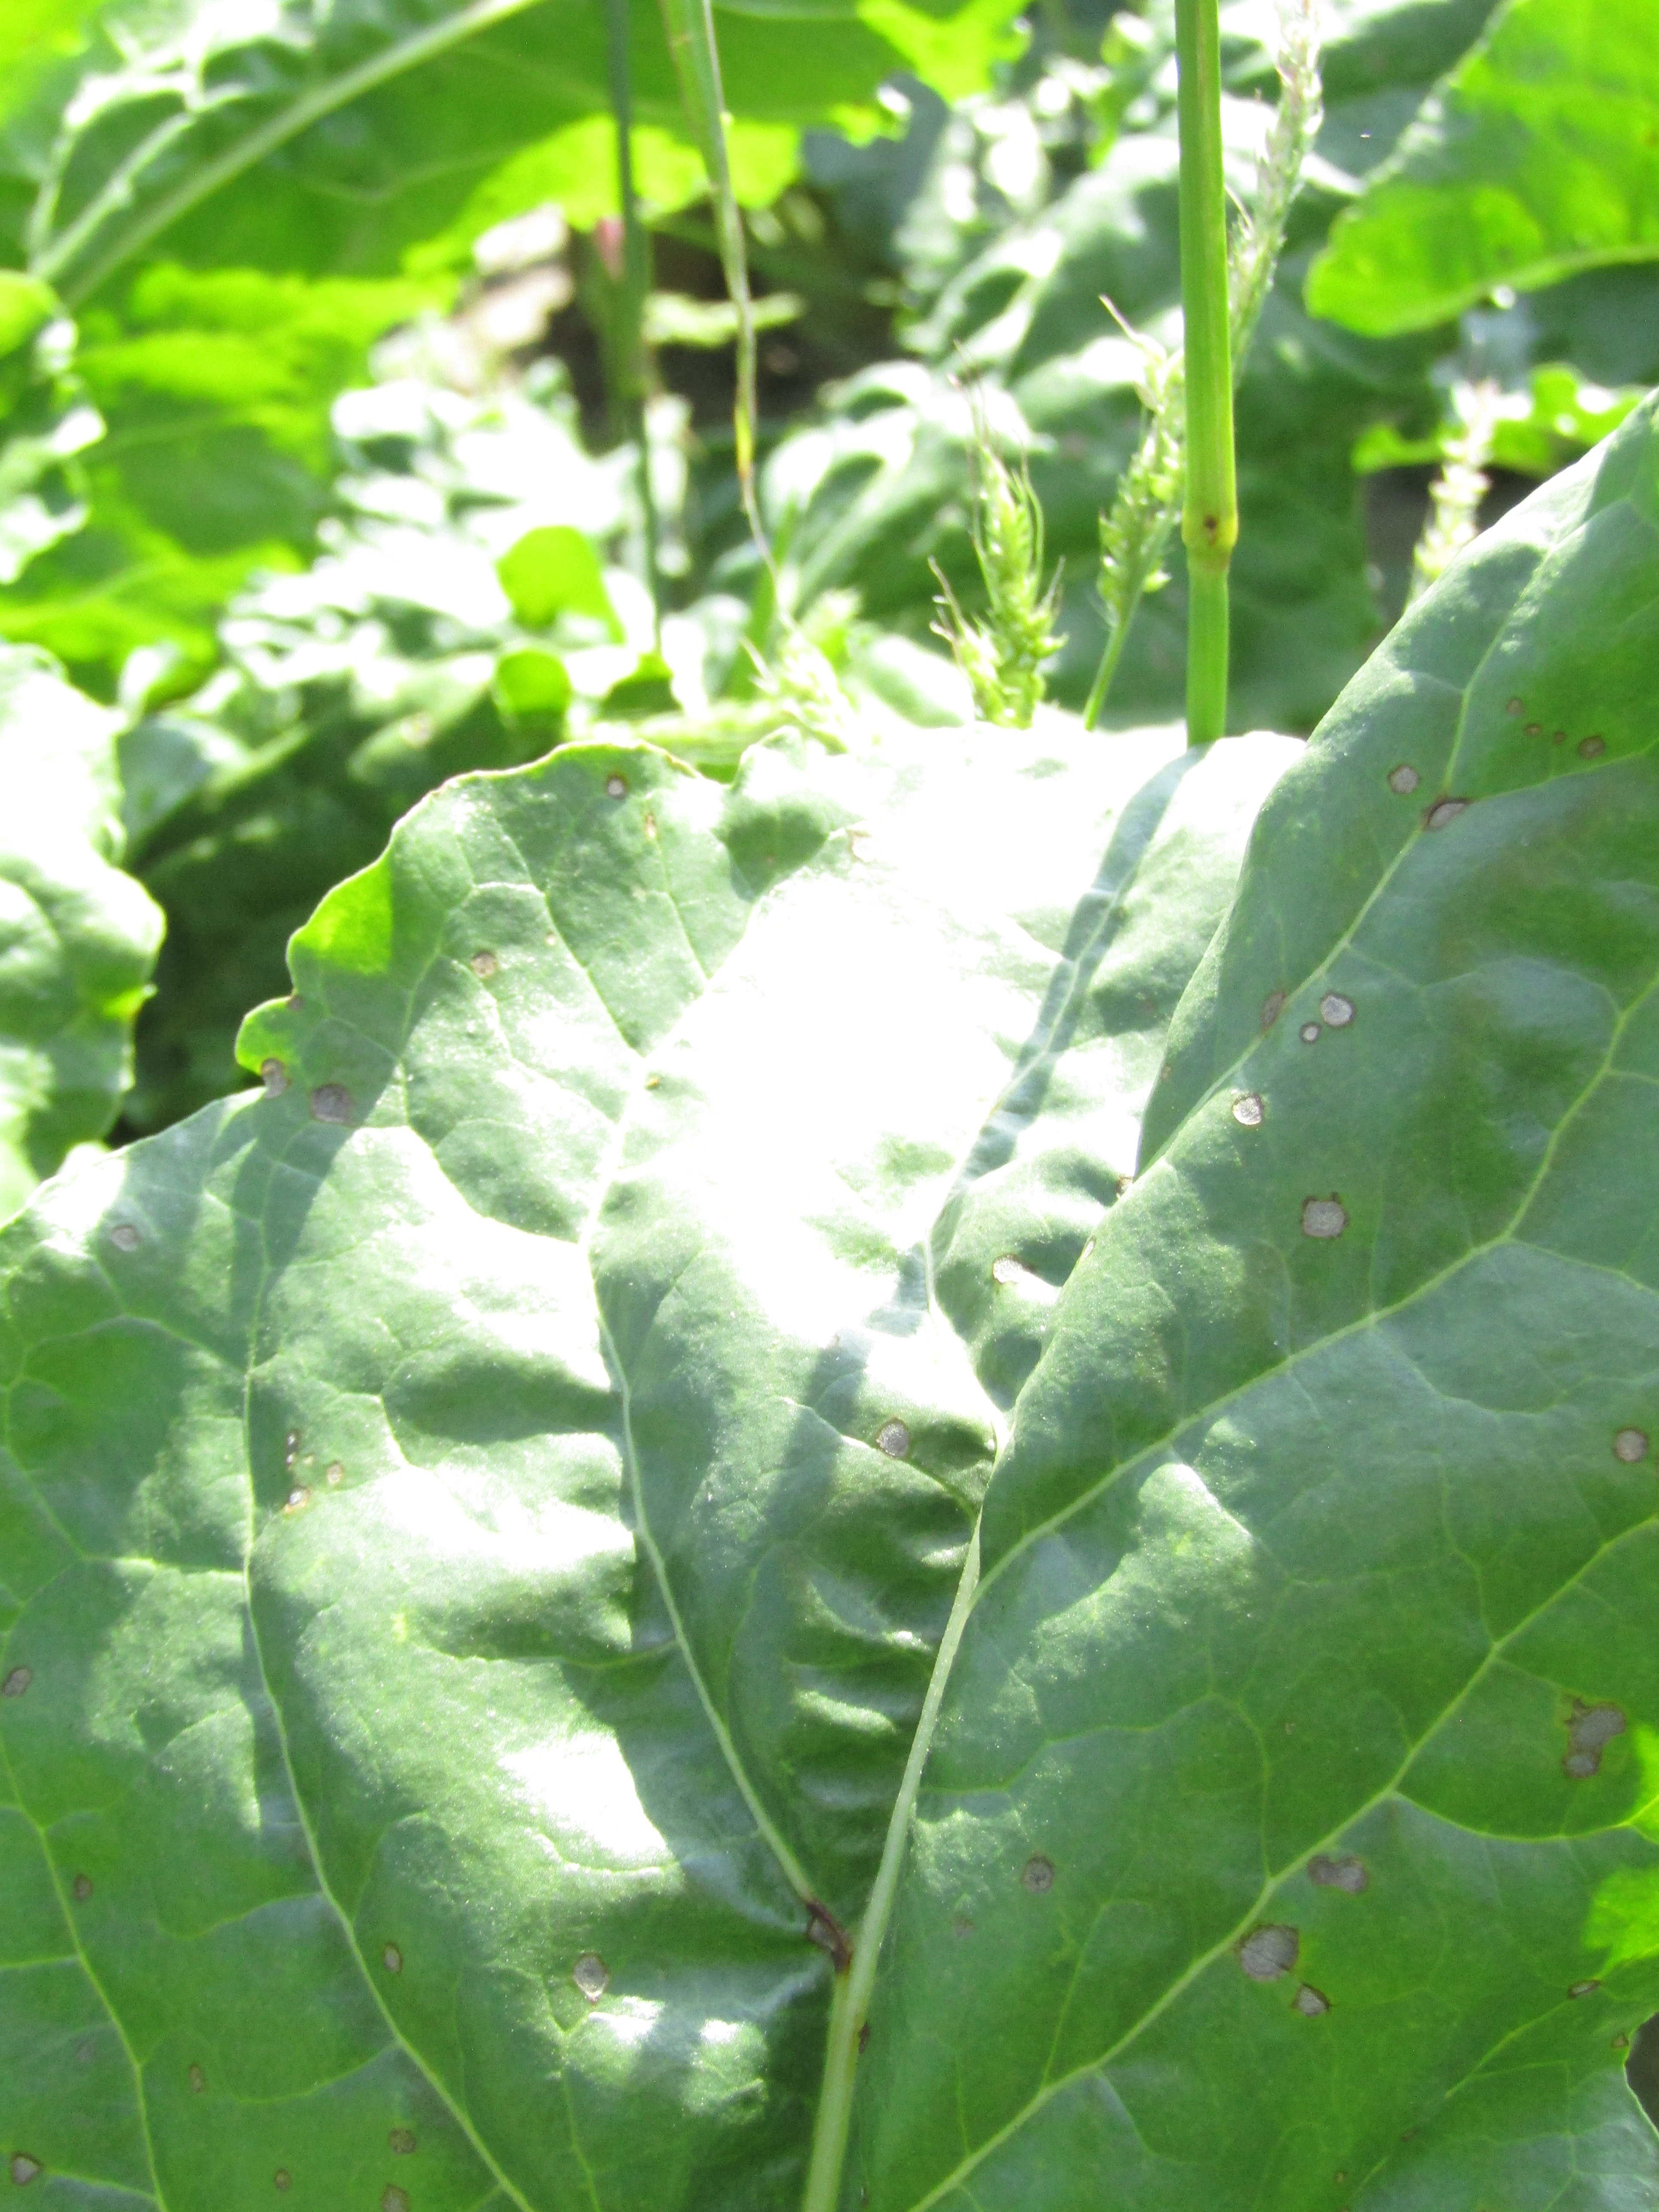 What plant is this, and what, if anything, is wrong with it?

beet, cercospora
